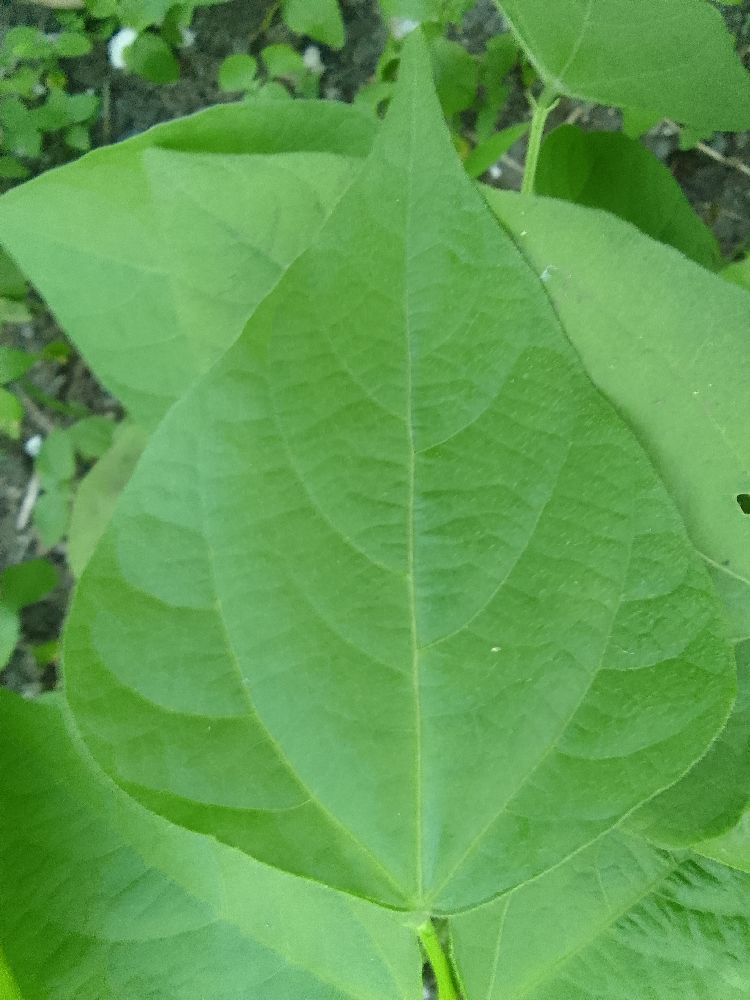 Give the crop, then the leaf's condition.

common bean, healthy
